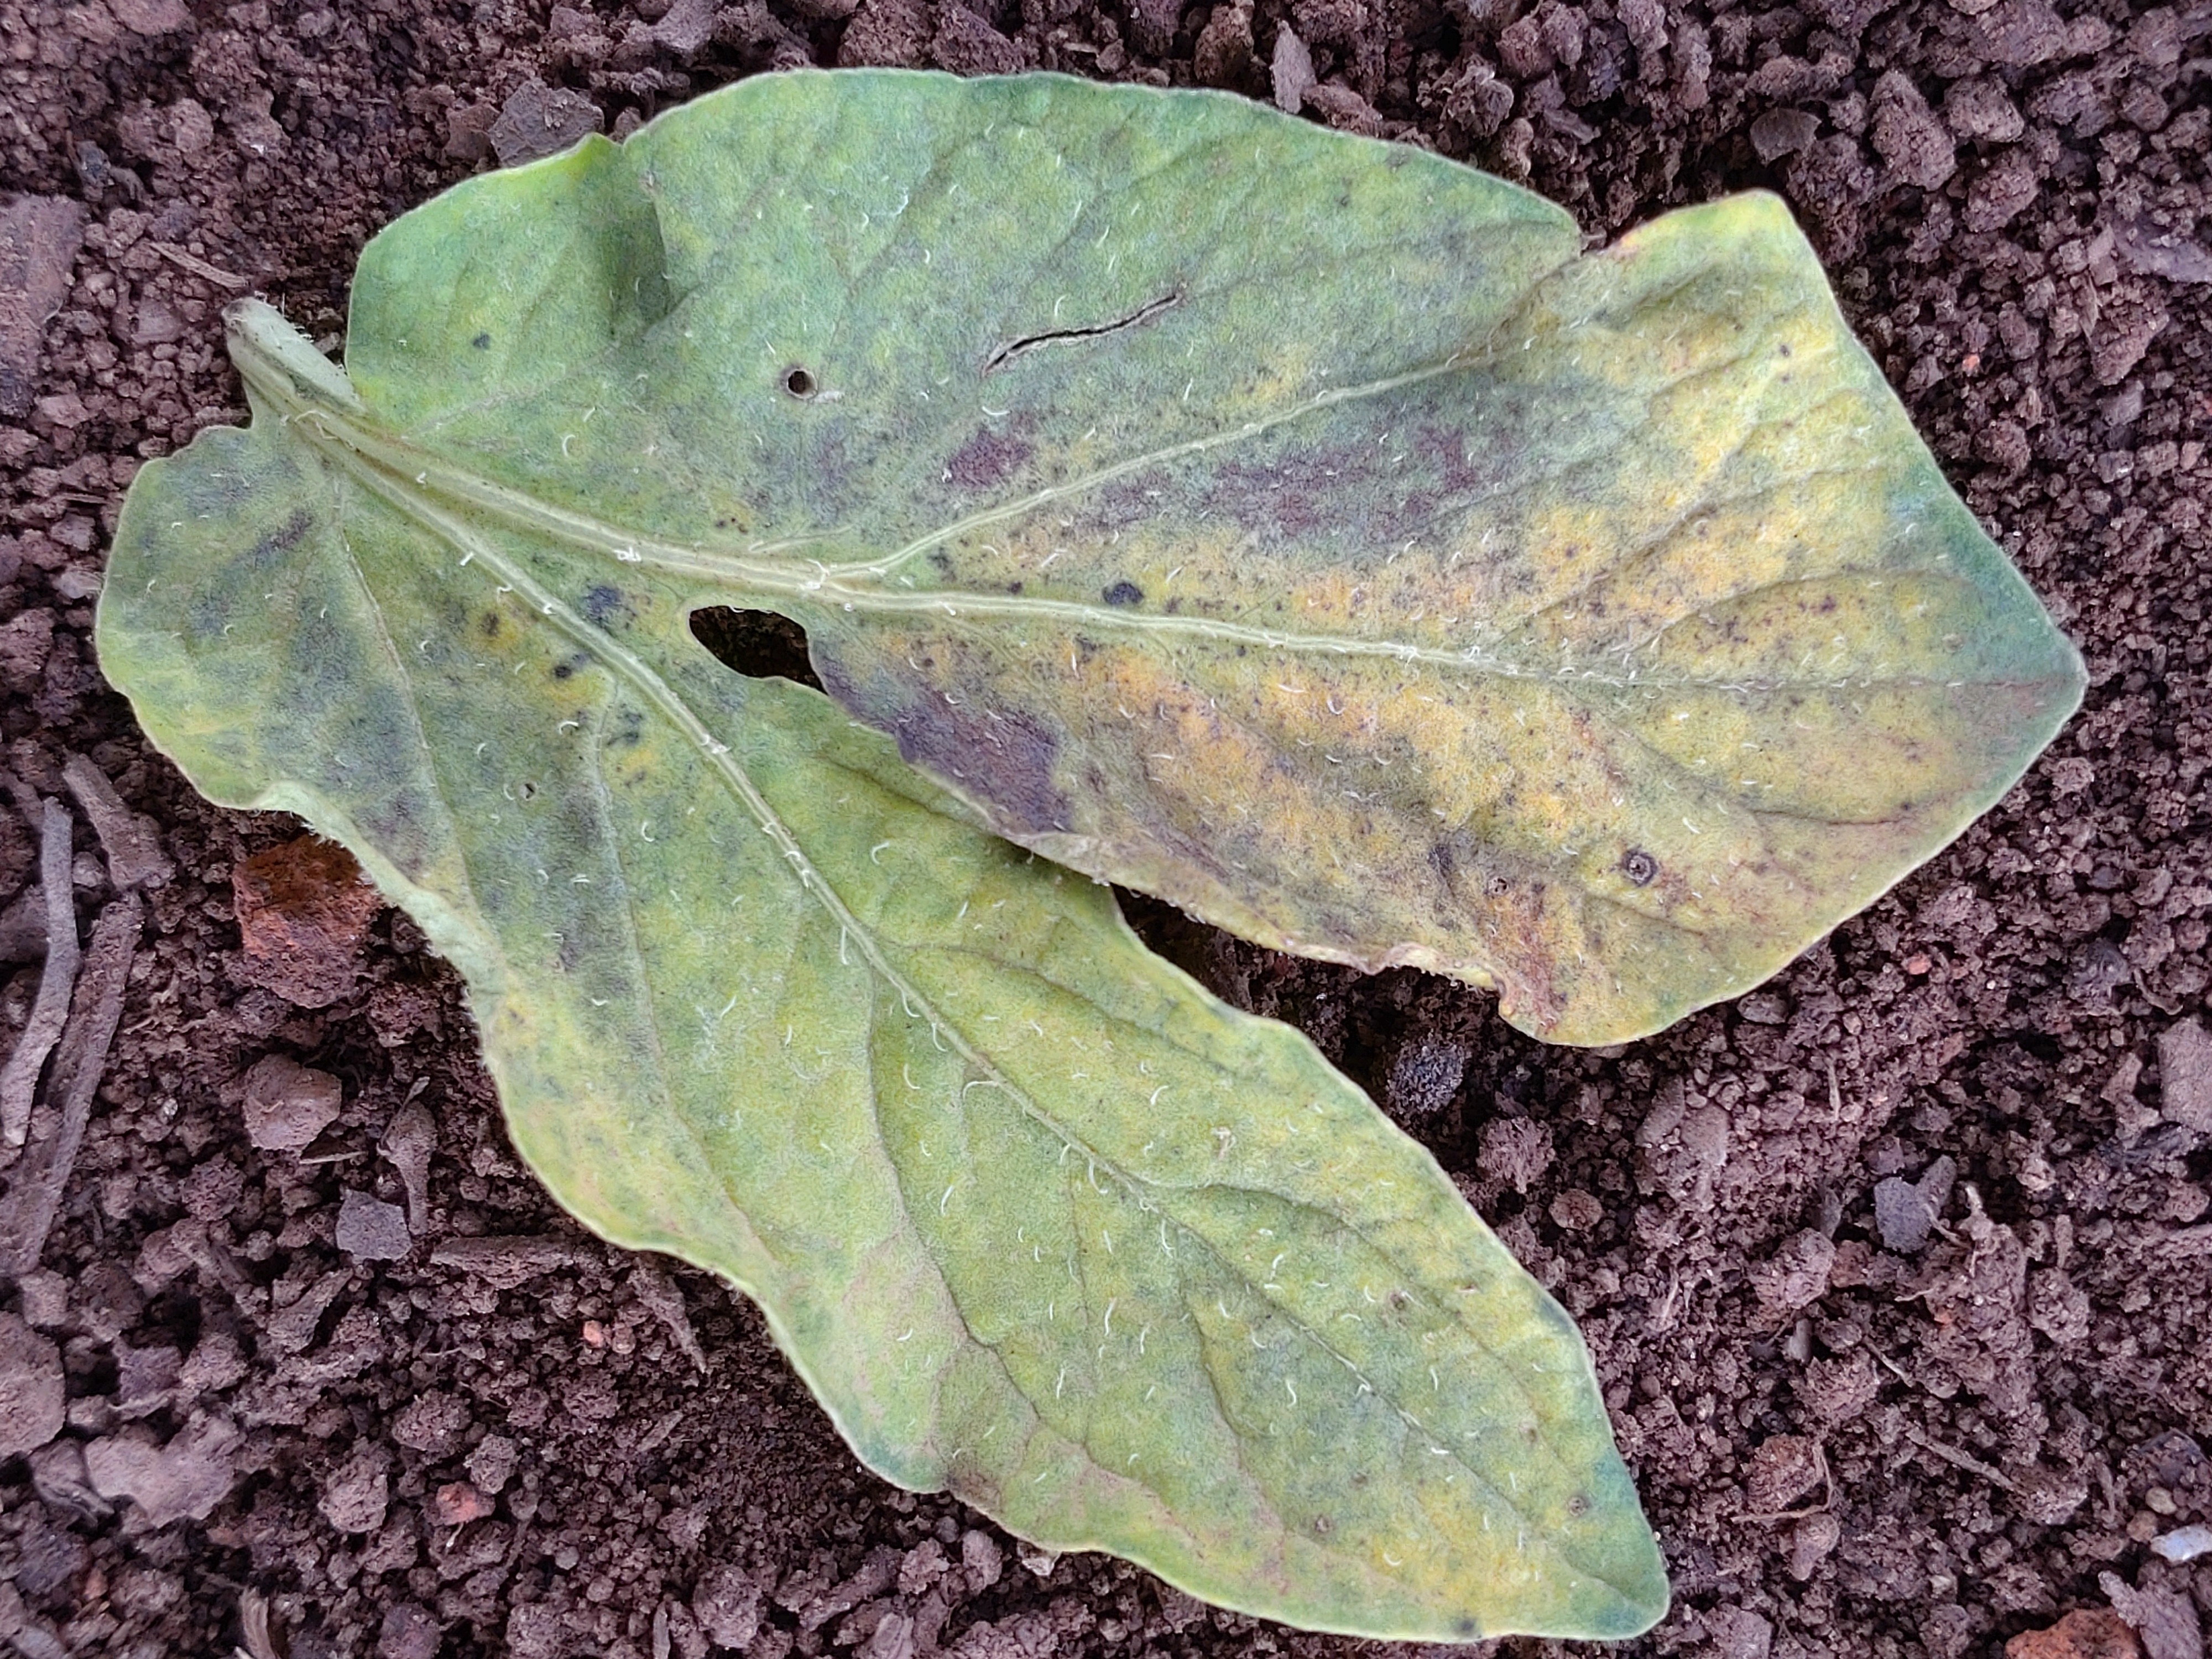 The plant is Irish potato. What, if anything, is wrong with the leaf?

late blight
